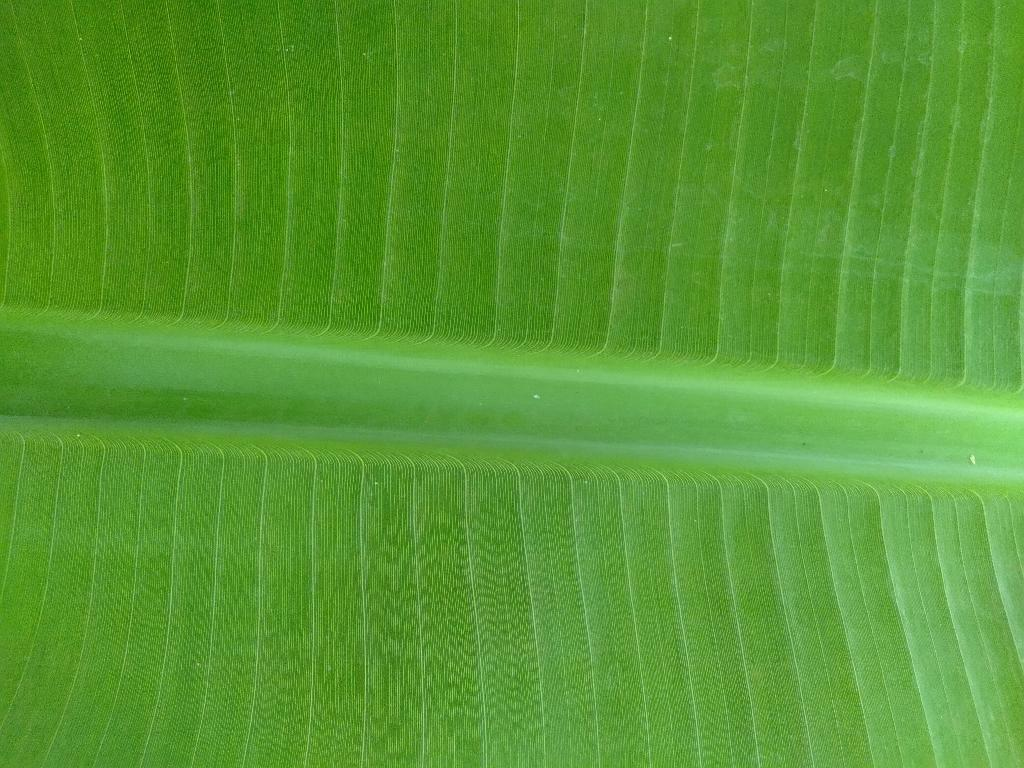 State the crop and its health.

banana, healthy
